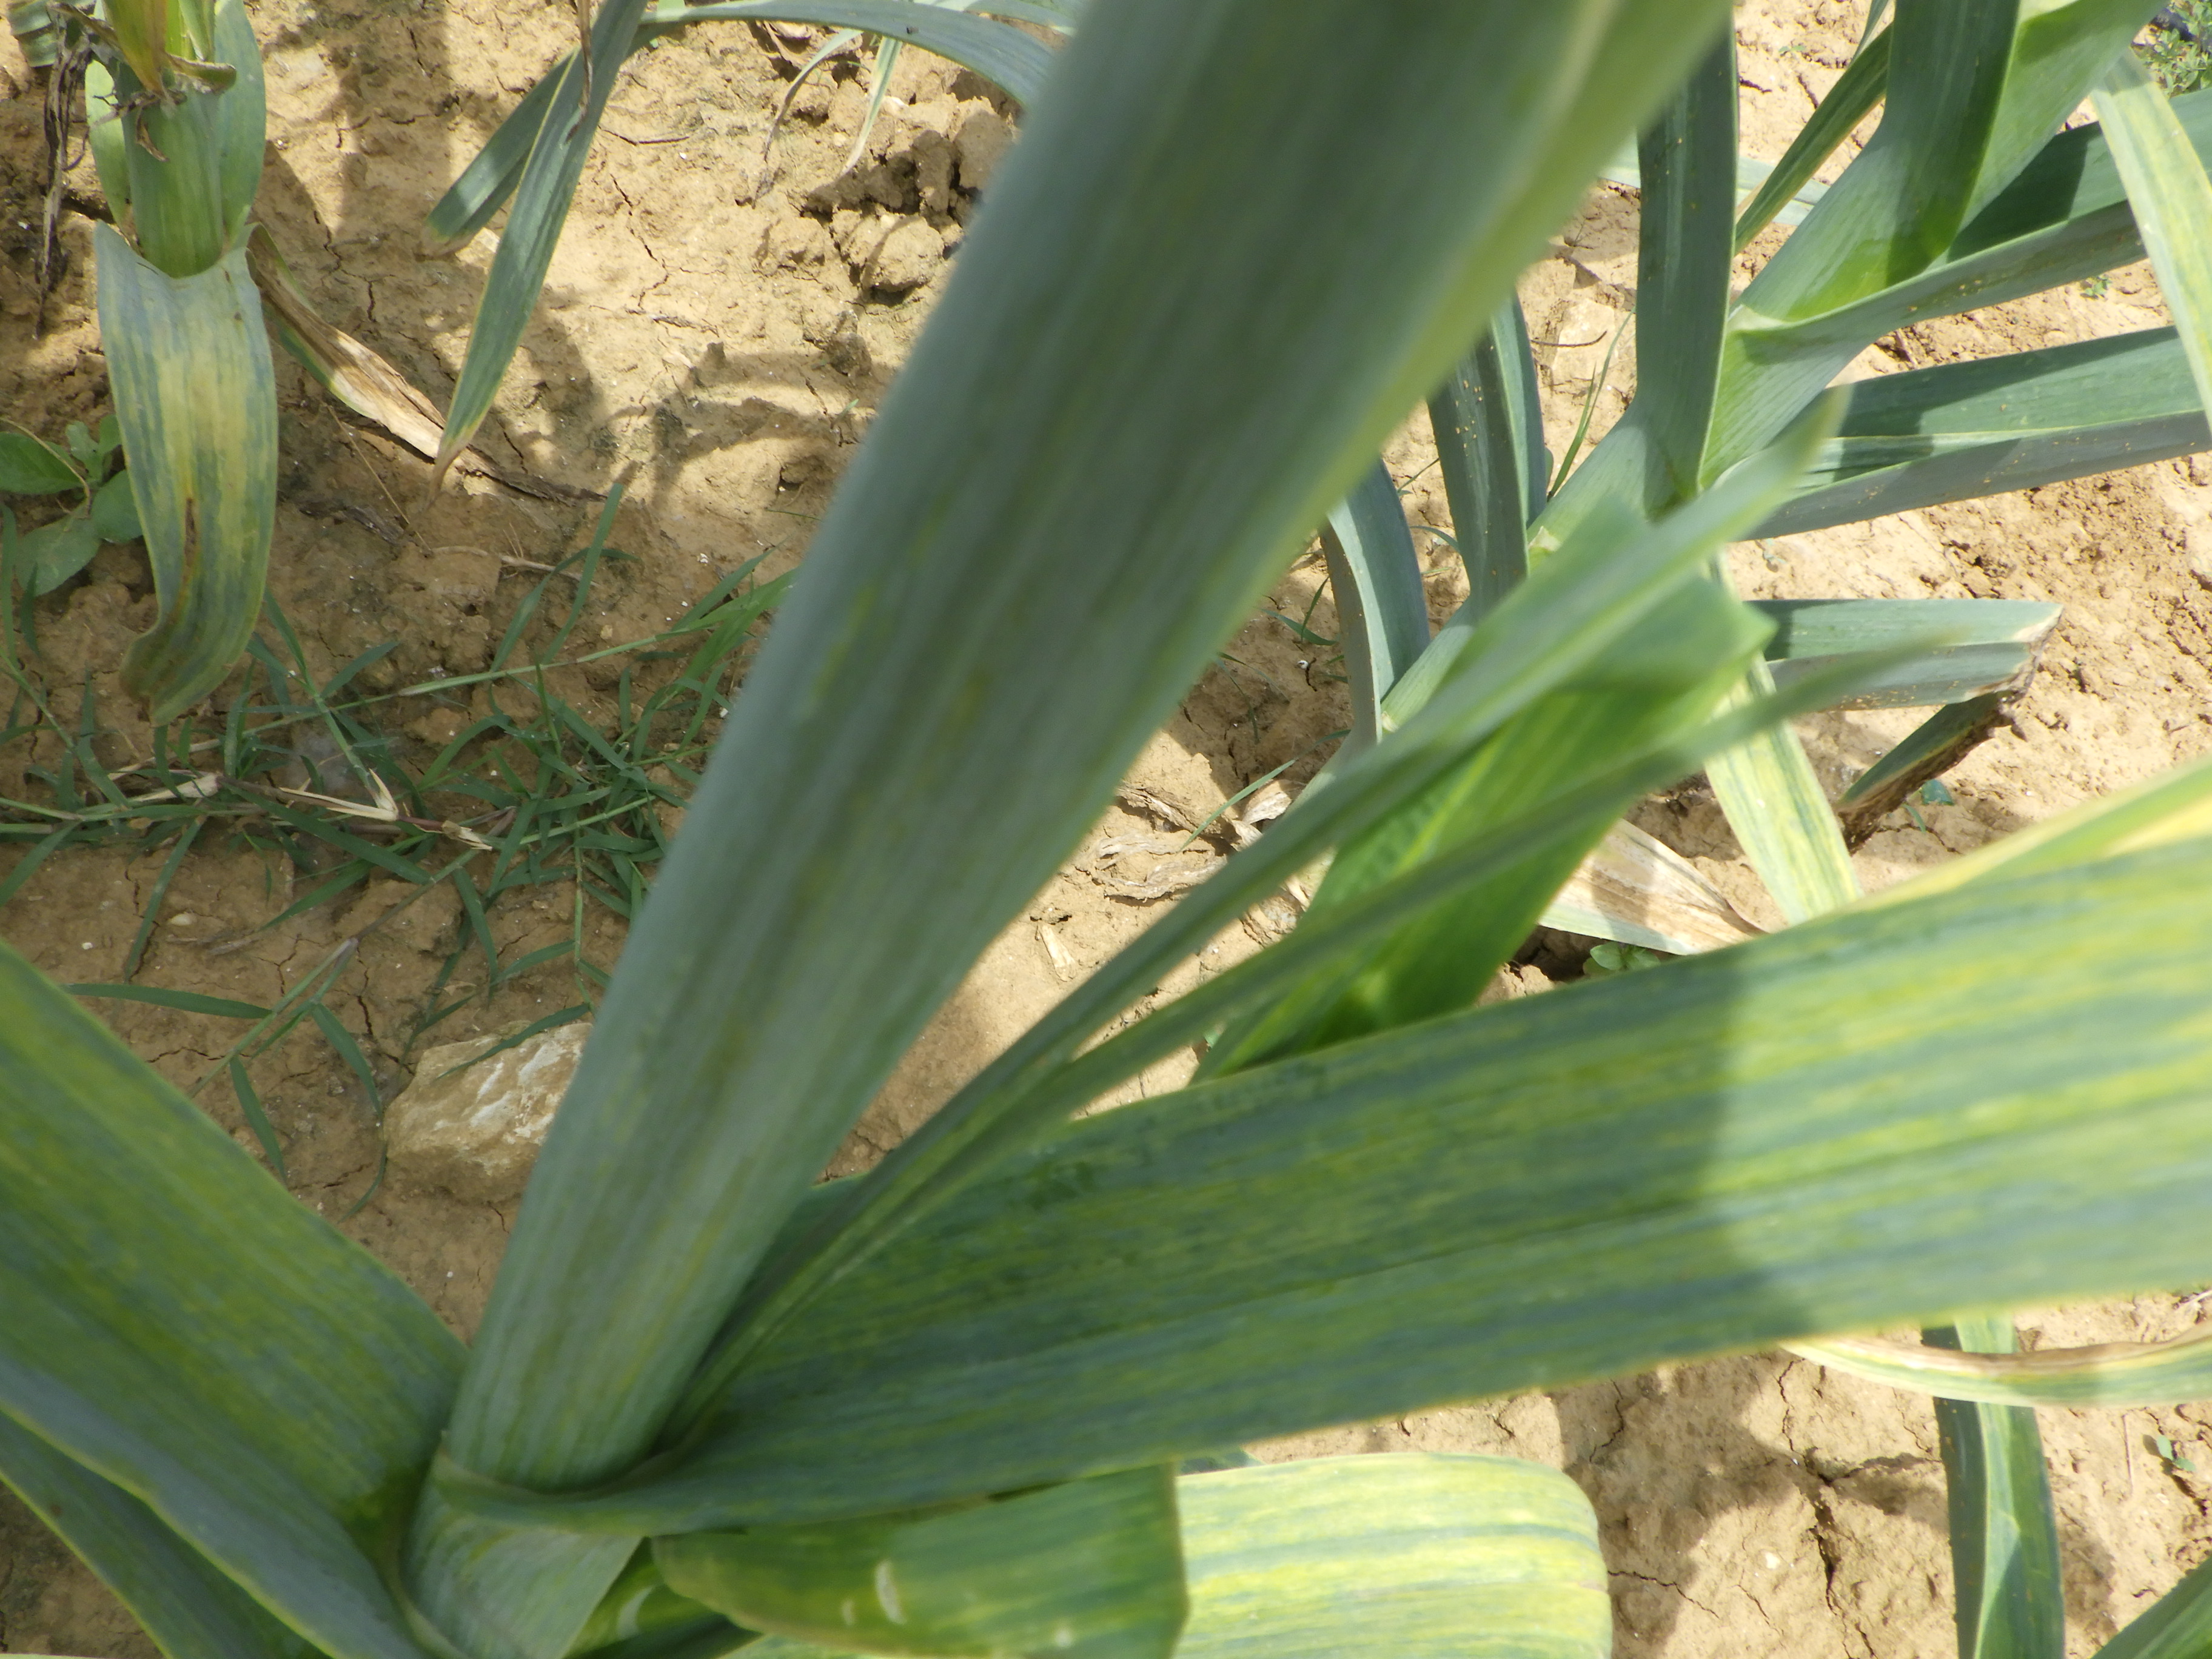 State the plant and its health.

elephant garlic, chlorosis, mechanical damage
